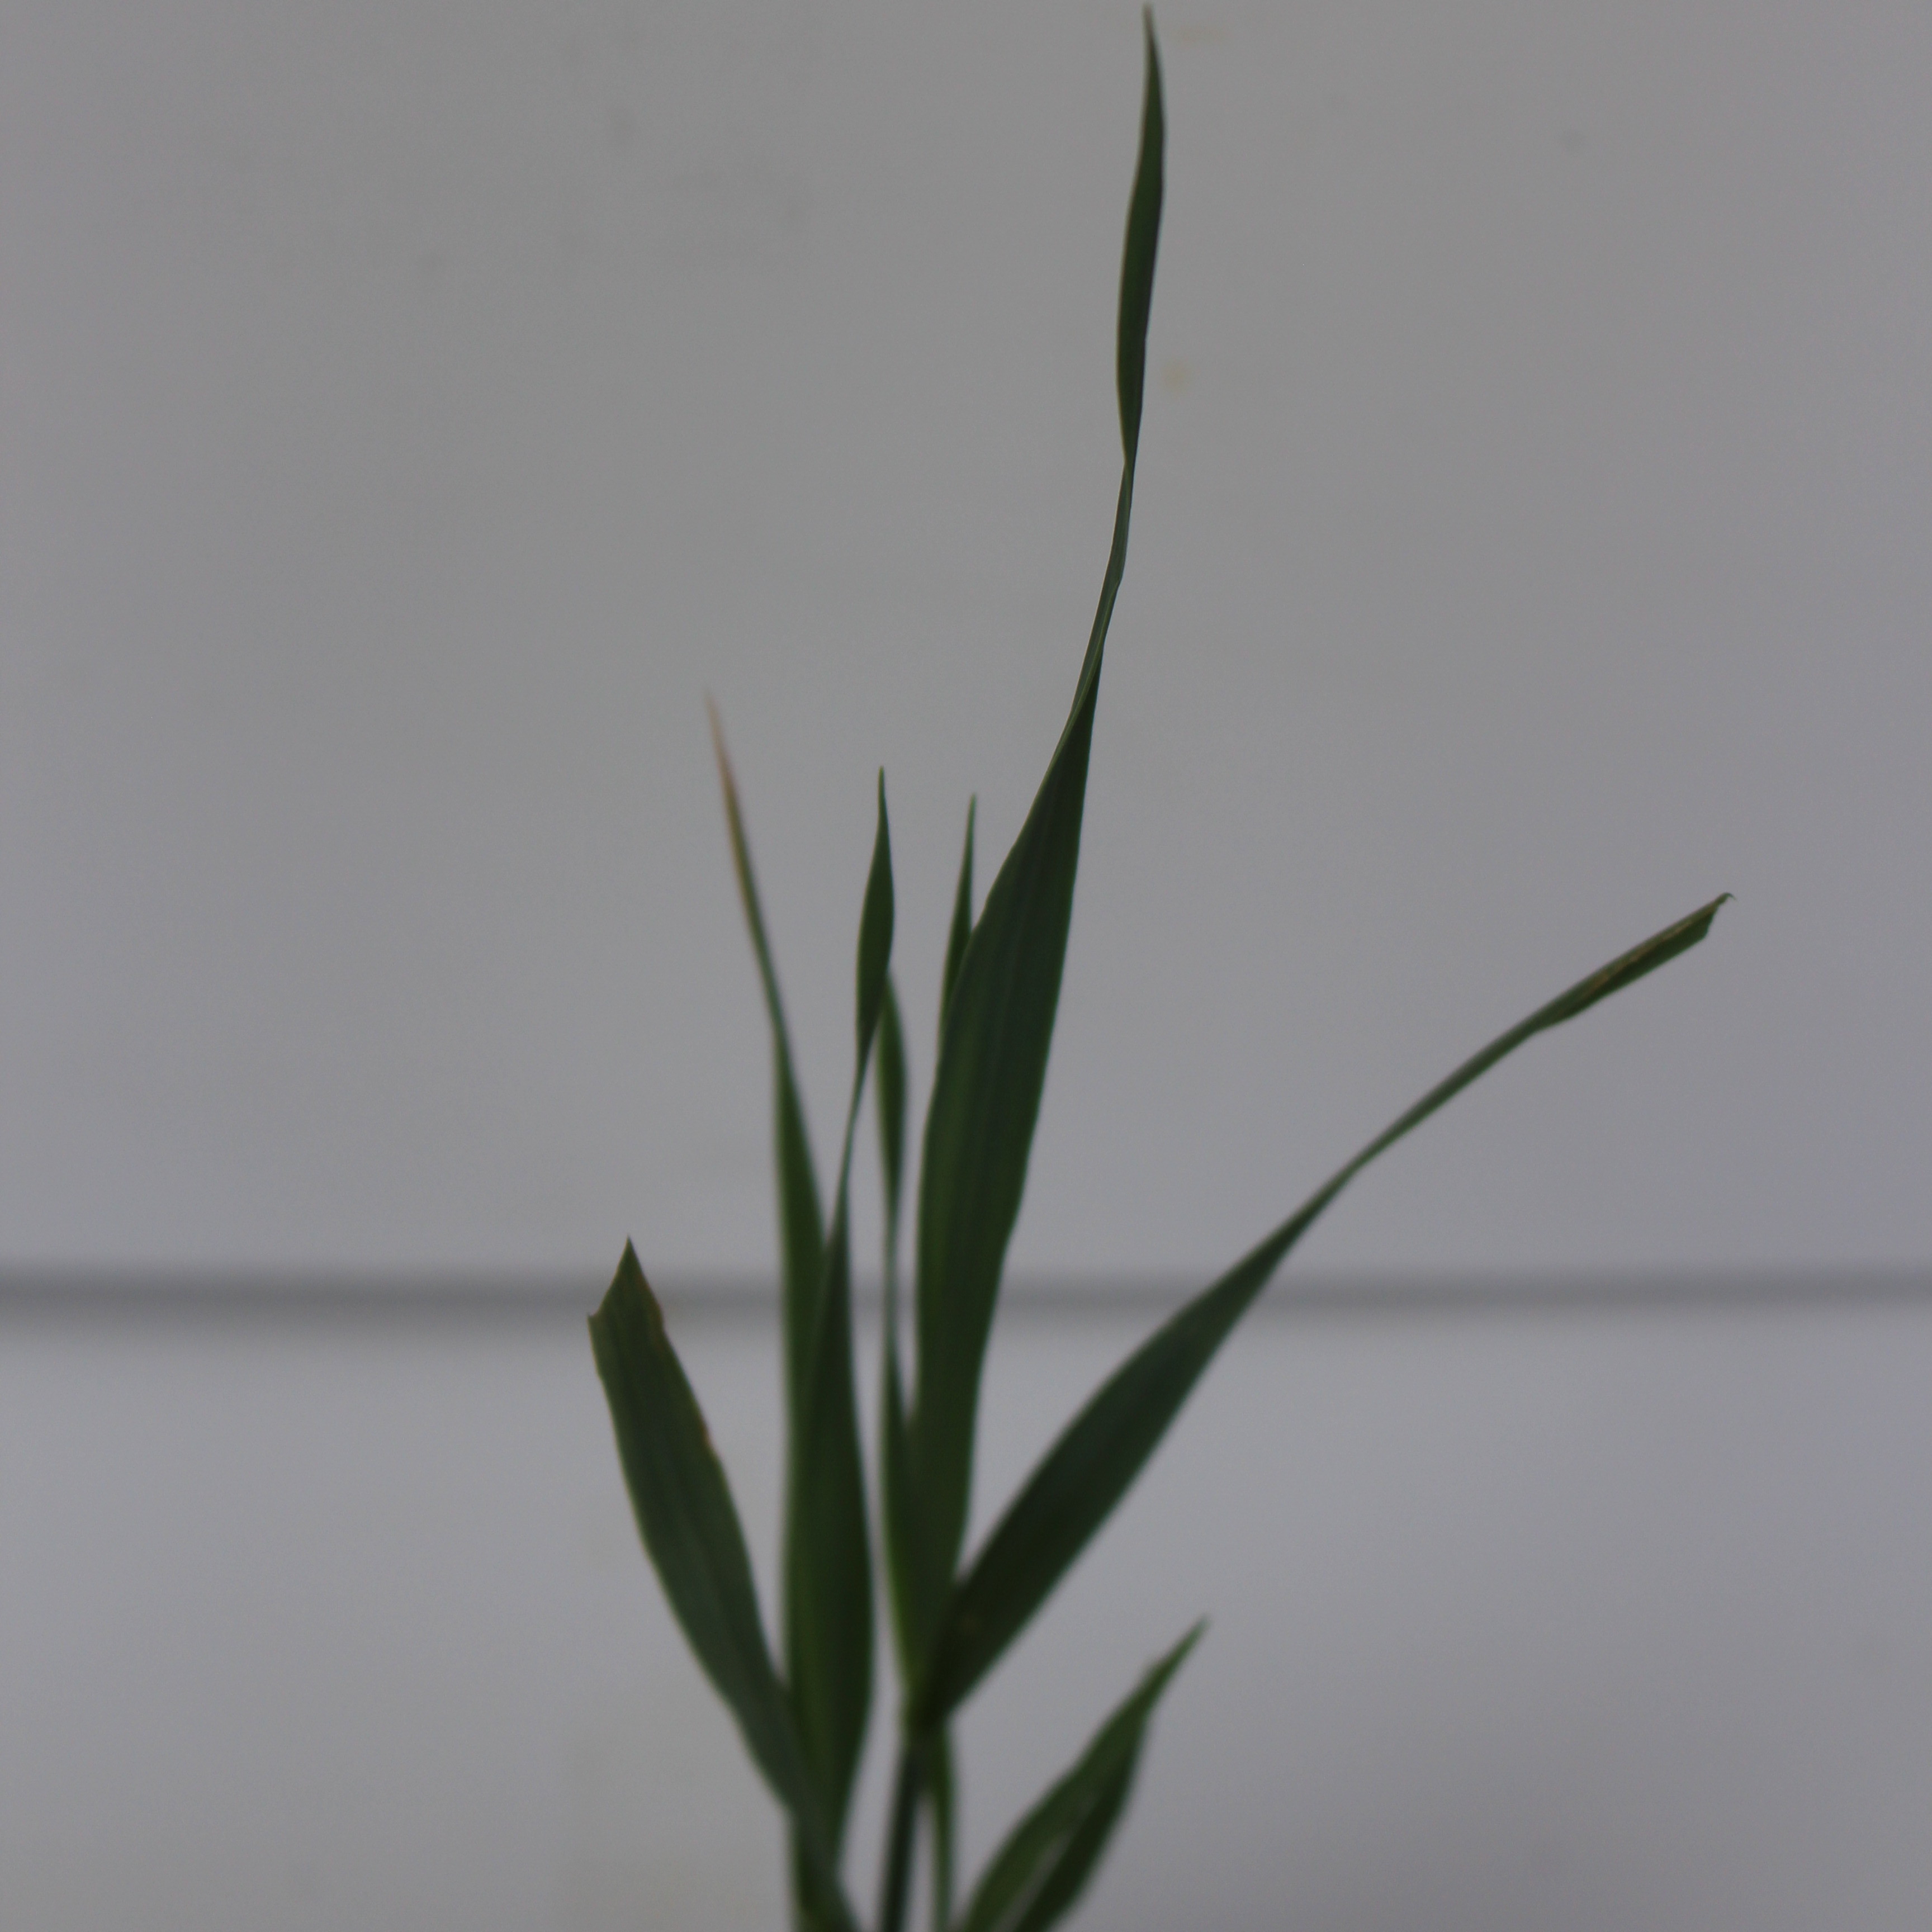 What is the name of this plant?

Avena sterilis
